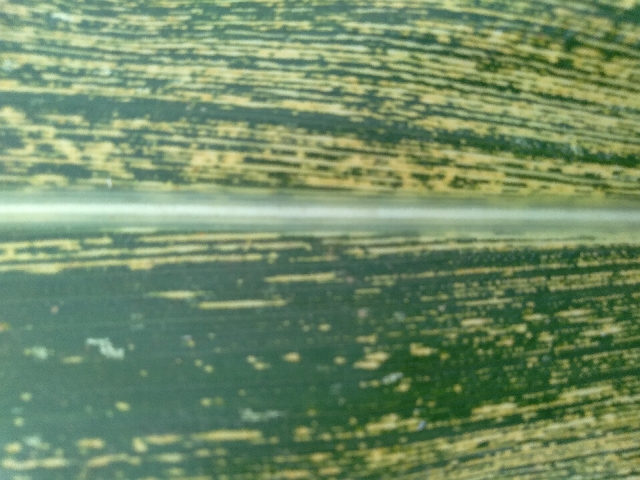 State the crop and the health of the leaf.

maize, maize streak virus
